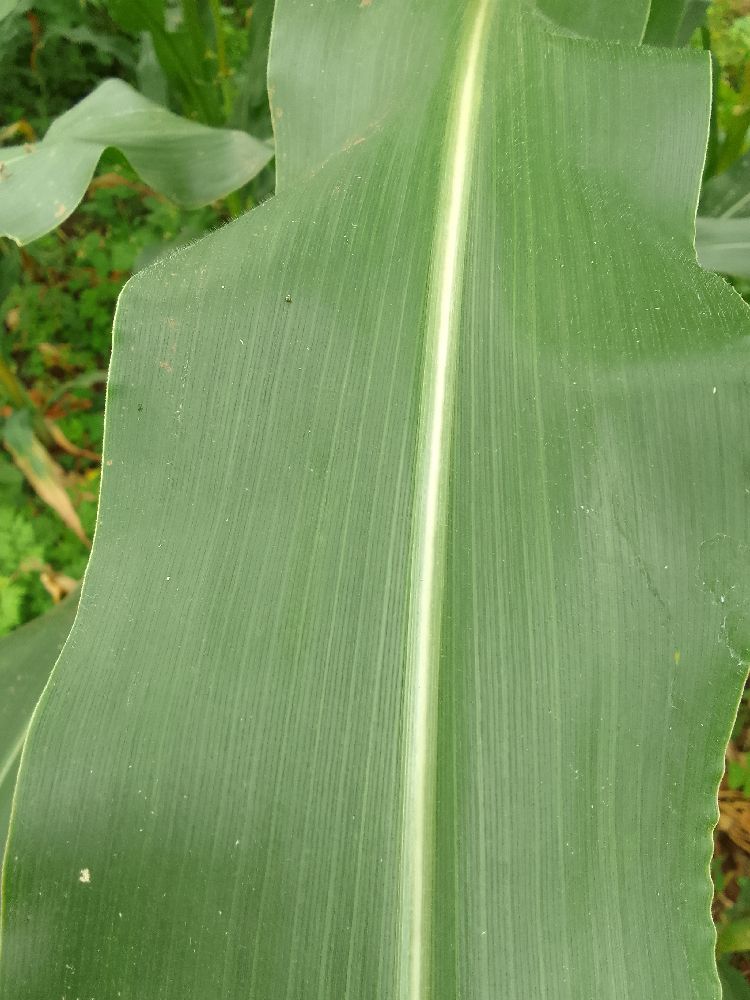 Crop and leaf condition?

maize, healthy
